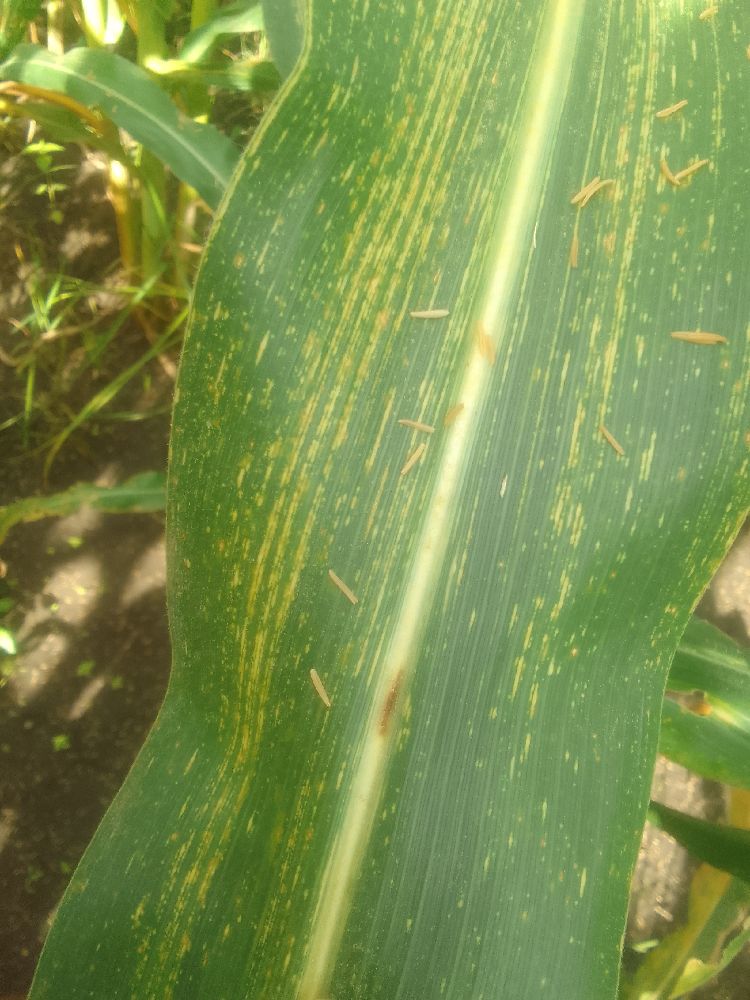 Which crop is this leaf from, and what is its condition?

maize, maize streak virus
